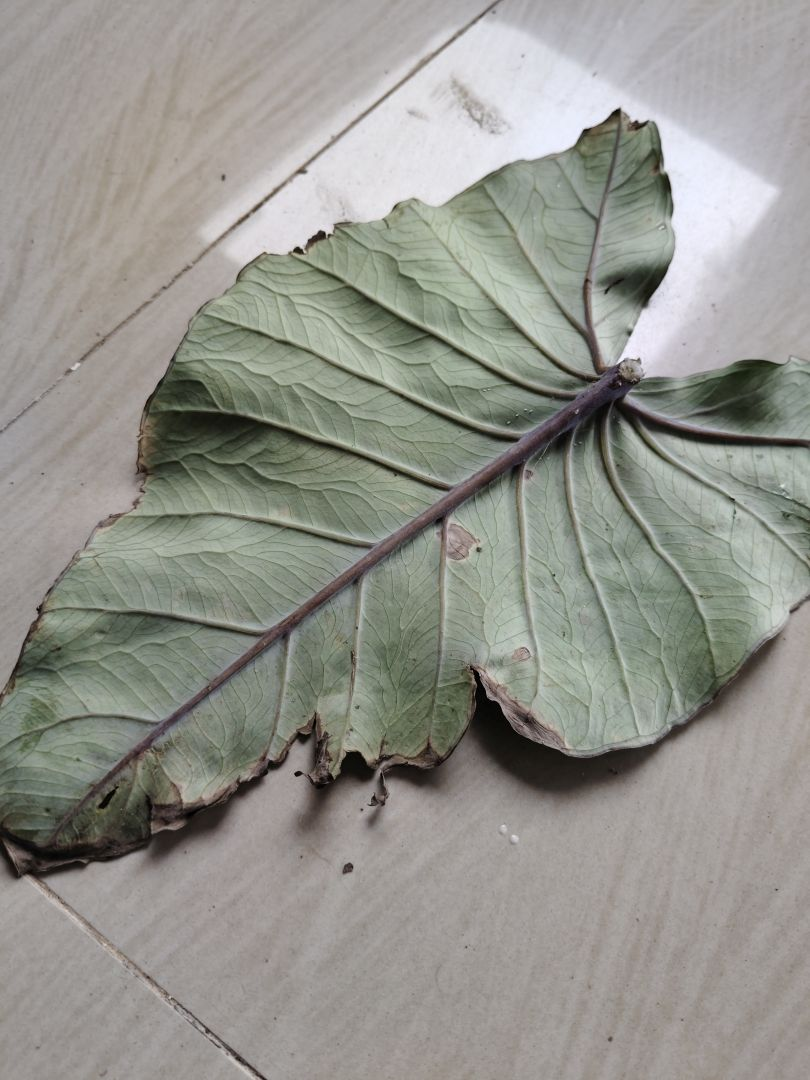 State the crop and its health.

taro, leaf blight
